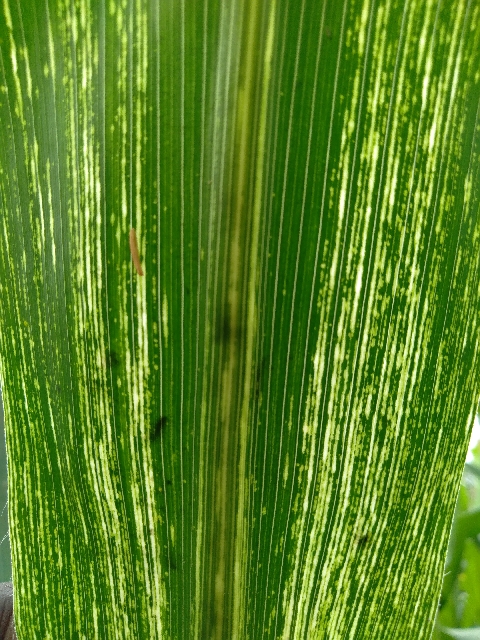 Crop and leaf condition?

maize, maize streak virus
